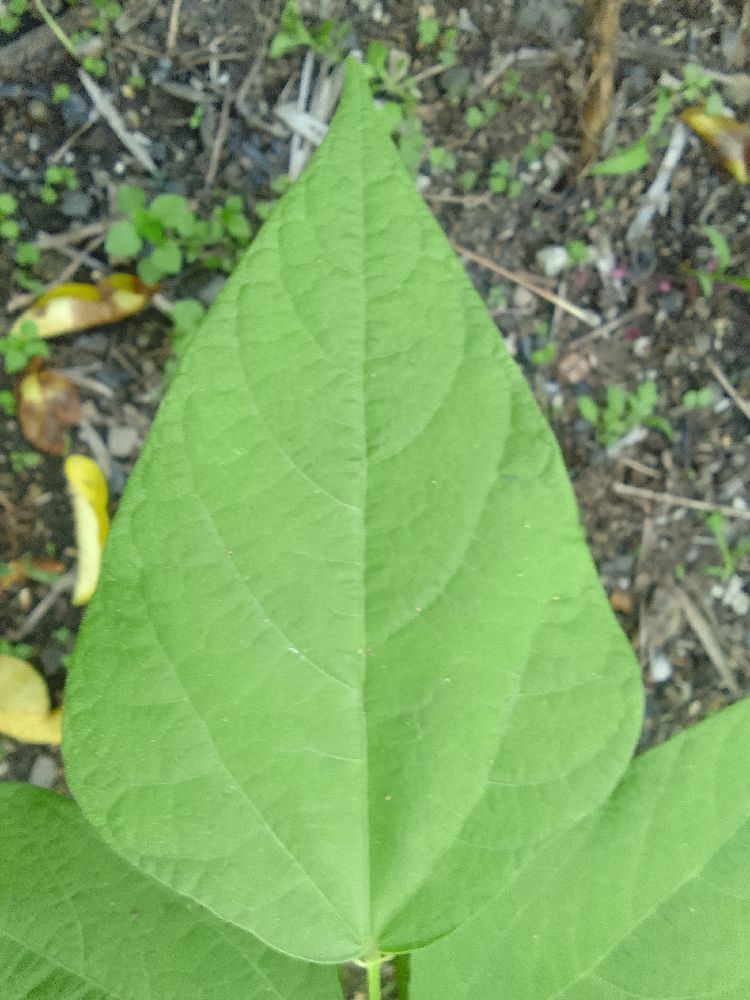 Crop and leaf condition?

common bean, healthy
